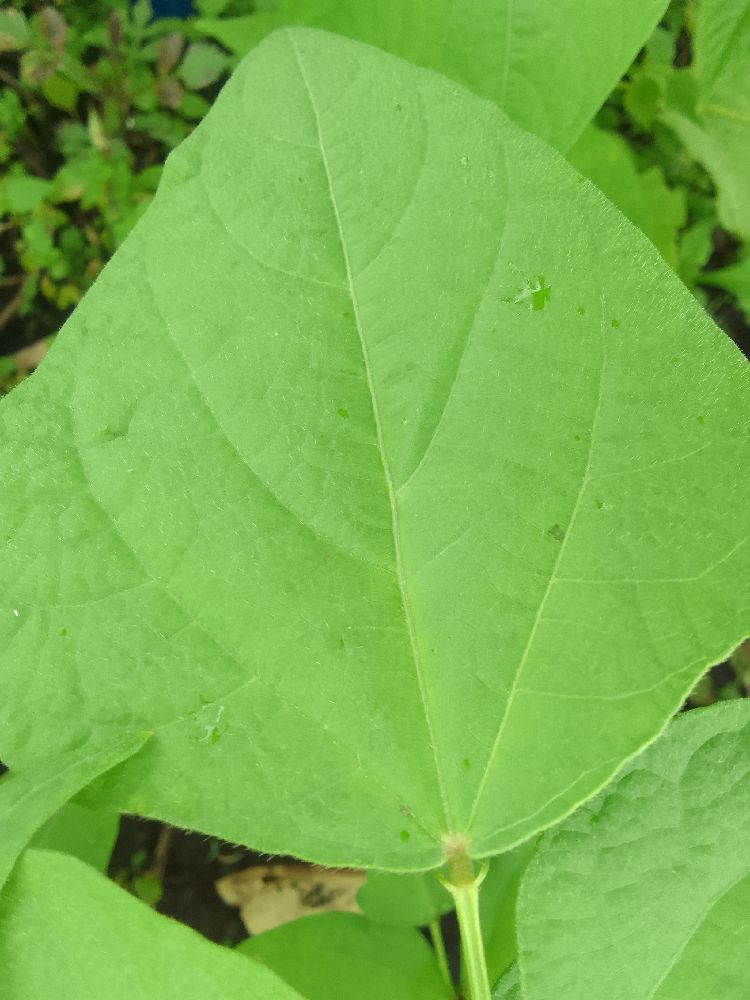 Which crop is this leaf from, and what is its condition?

common bean, healthy
